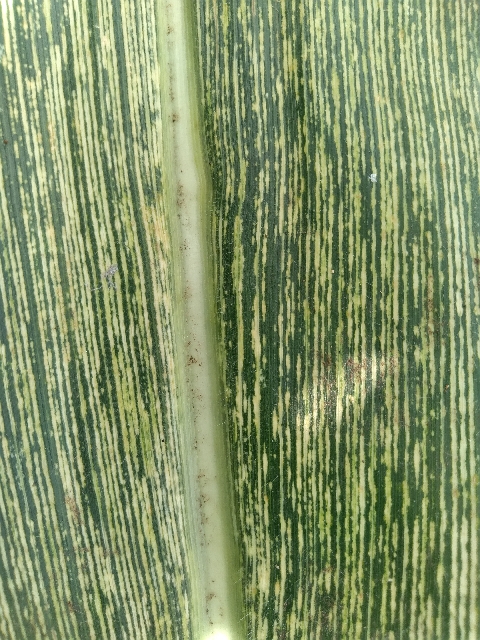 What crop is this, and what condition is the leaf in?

maize, maize streak virus
